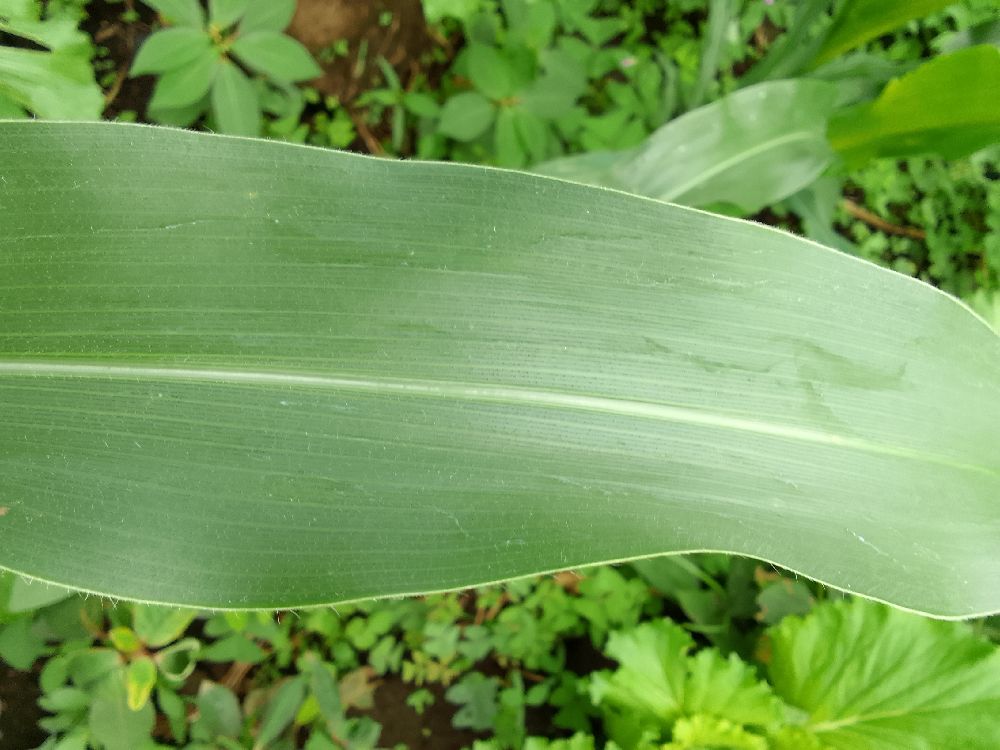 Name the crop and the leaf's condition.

maize, healthy
